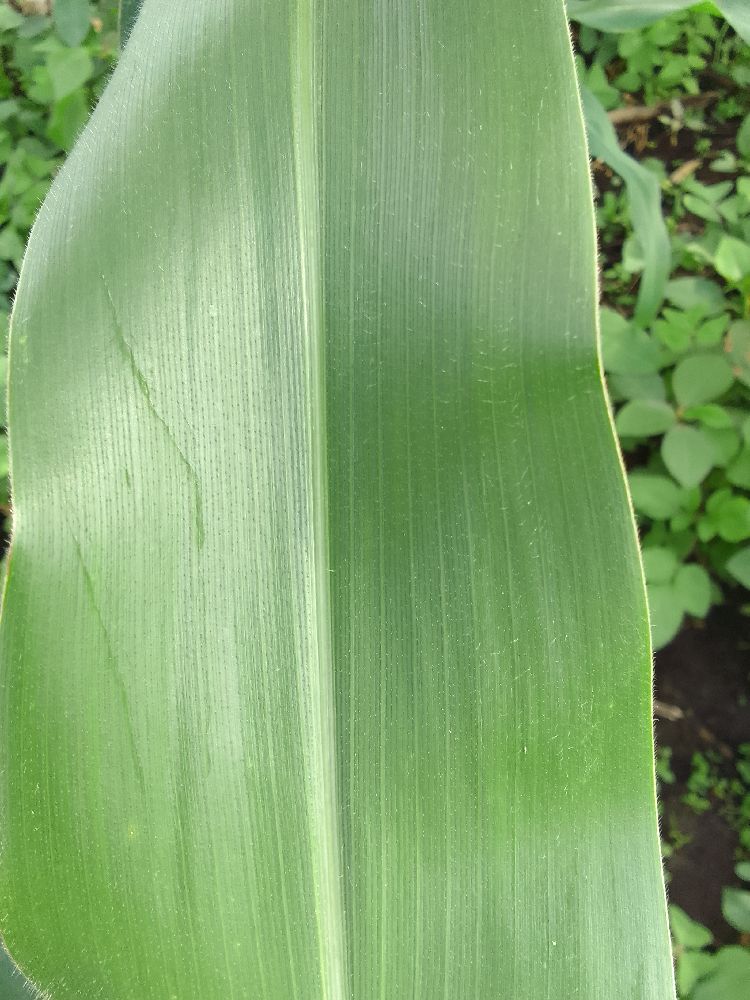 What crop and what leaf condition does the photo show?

maize, healthy
